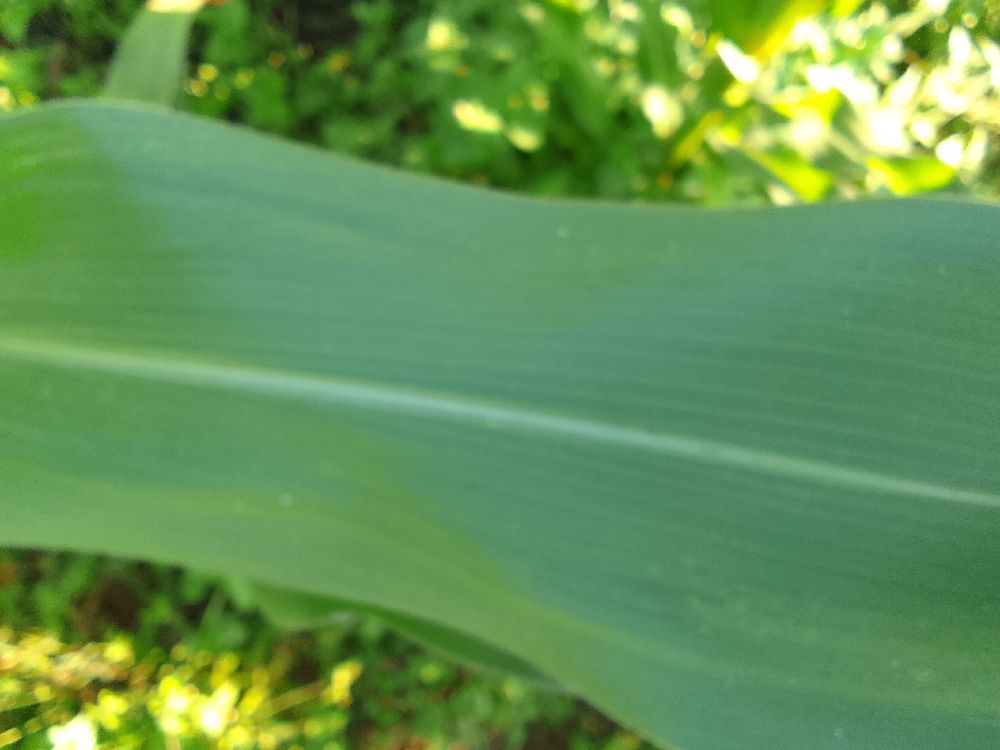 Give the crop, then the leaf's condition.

maize, healthy
